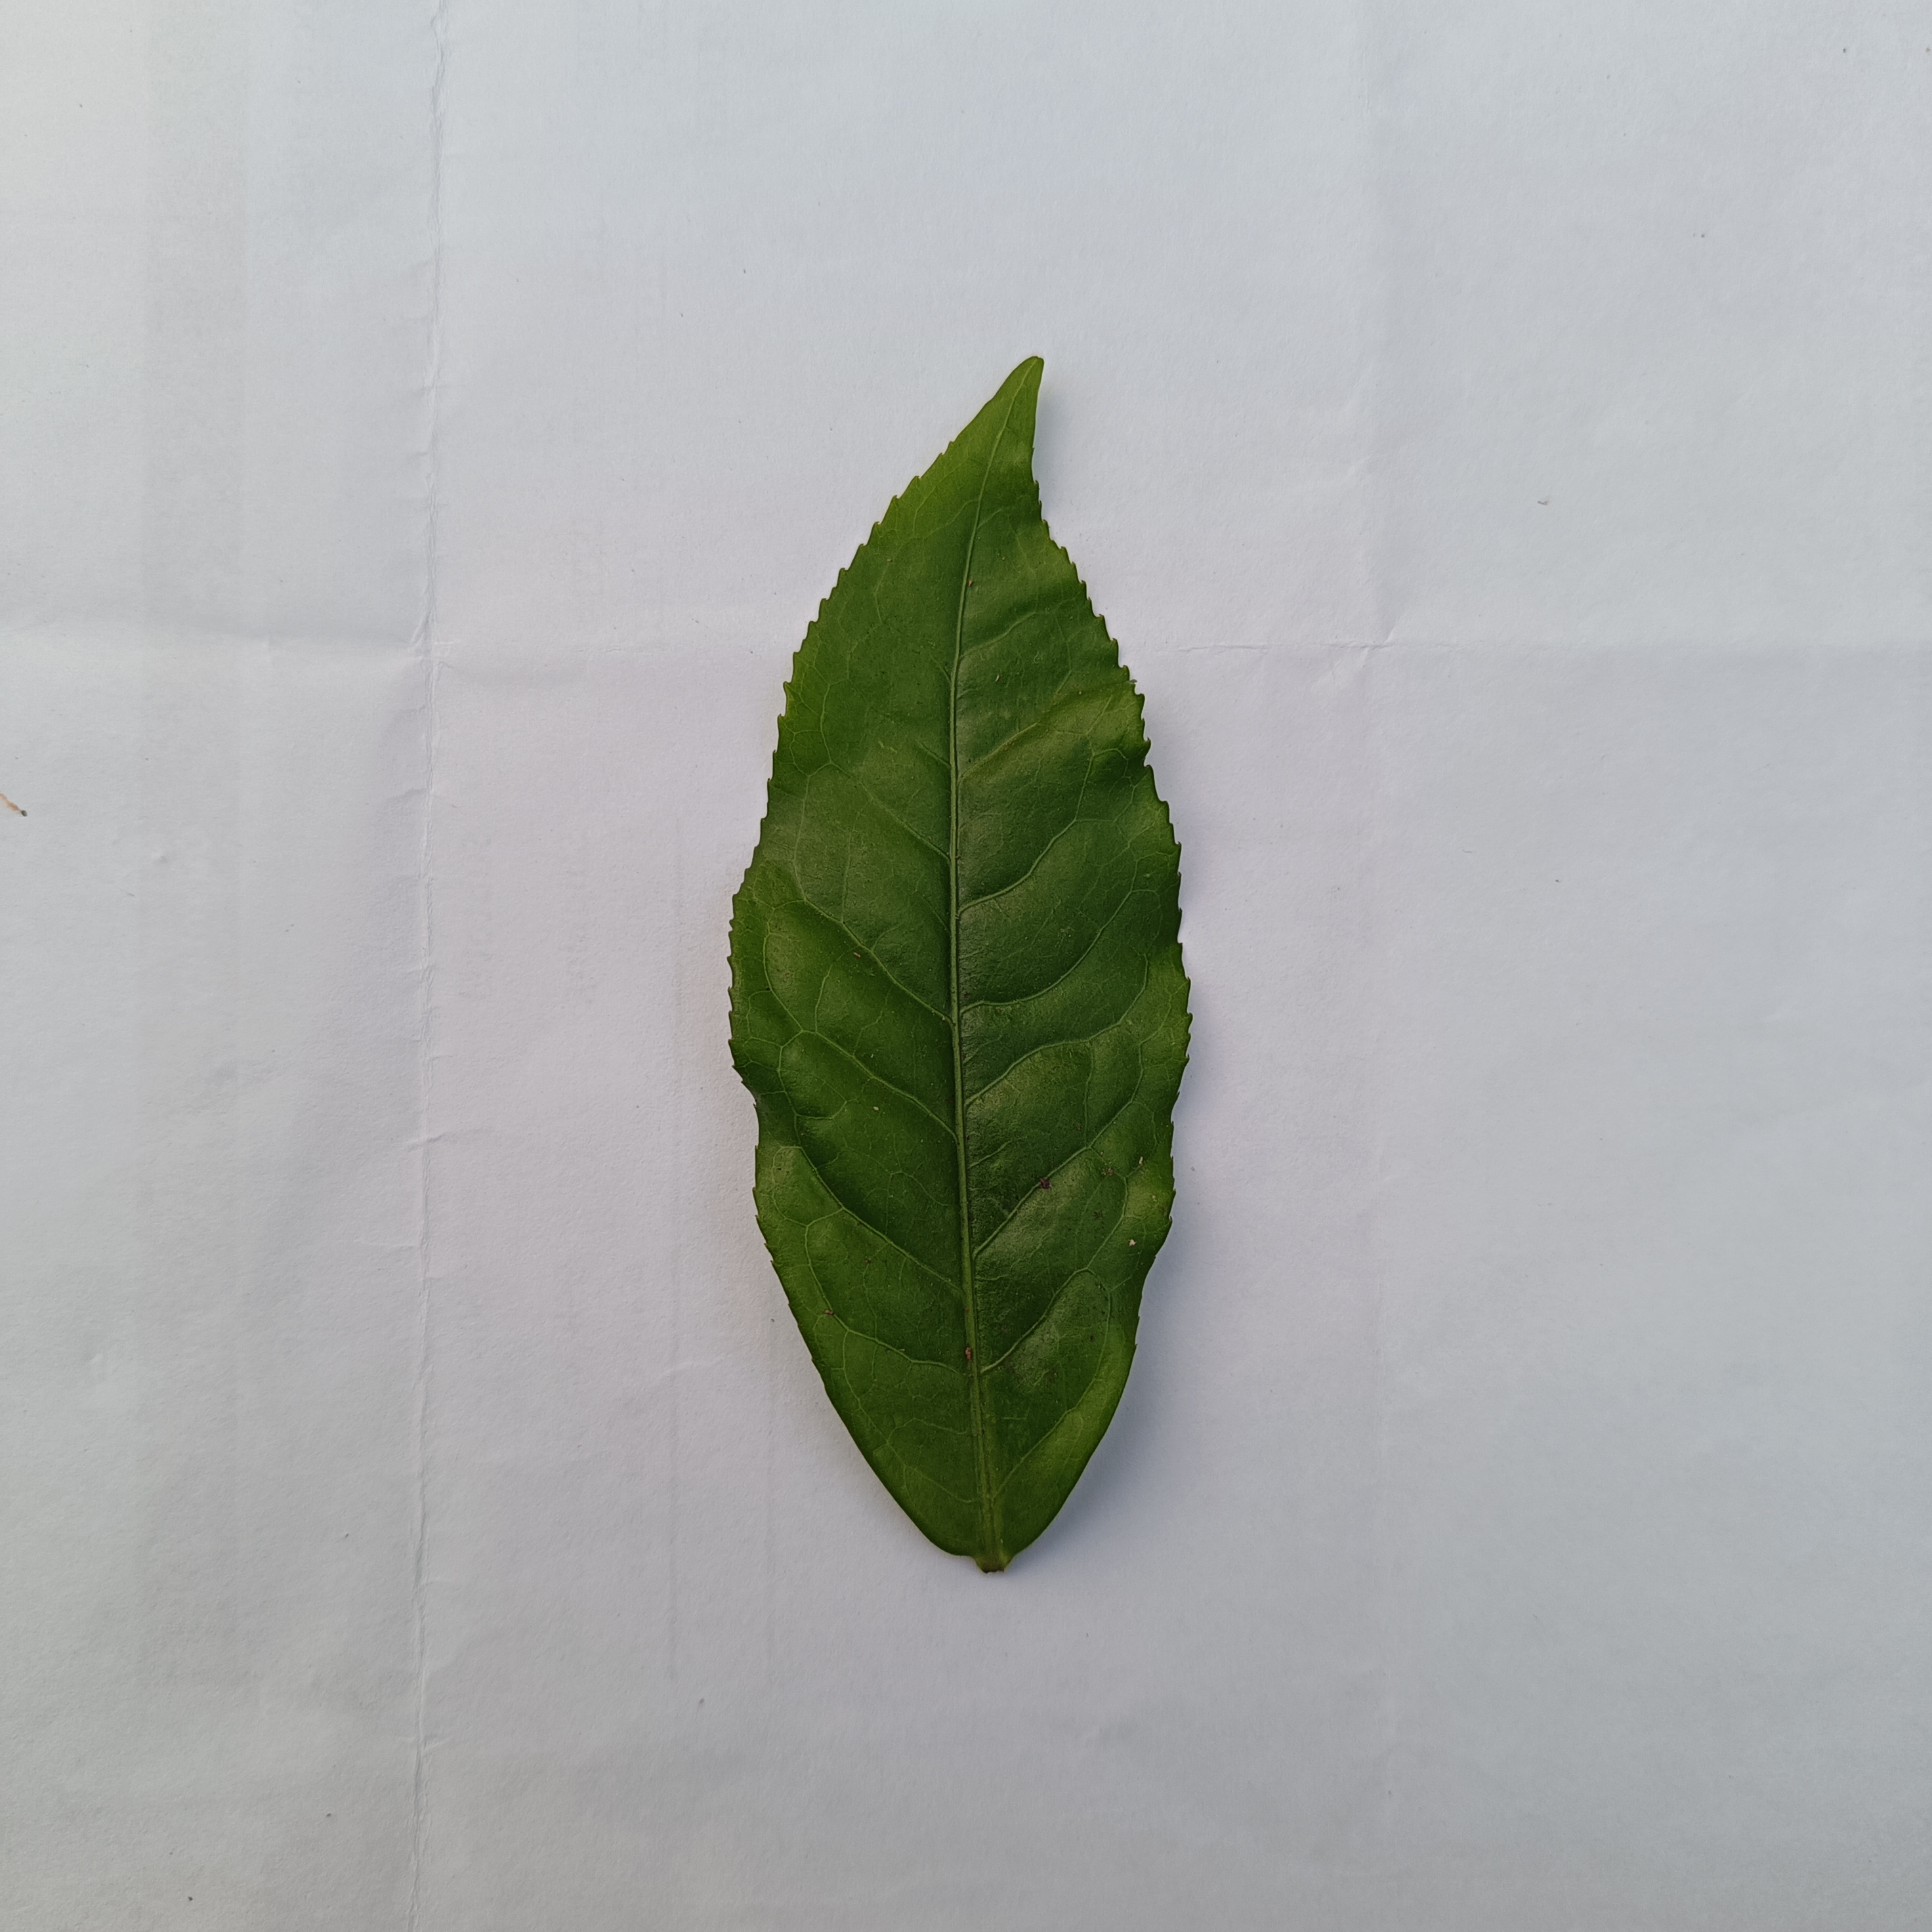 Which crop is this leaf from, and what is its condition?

tea, healthy
